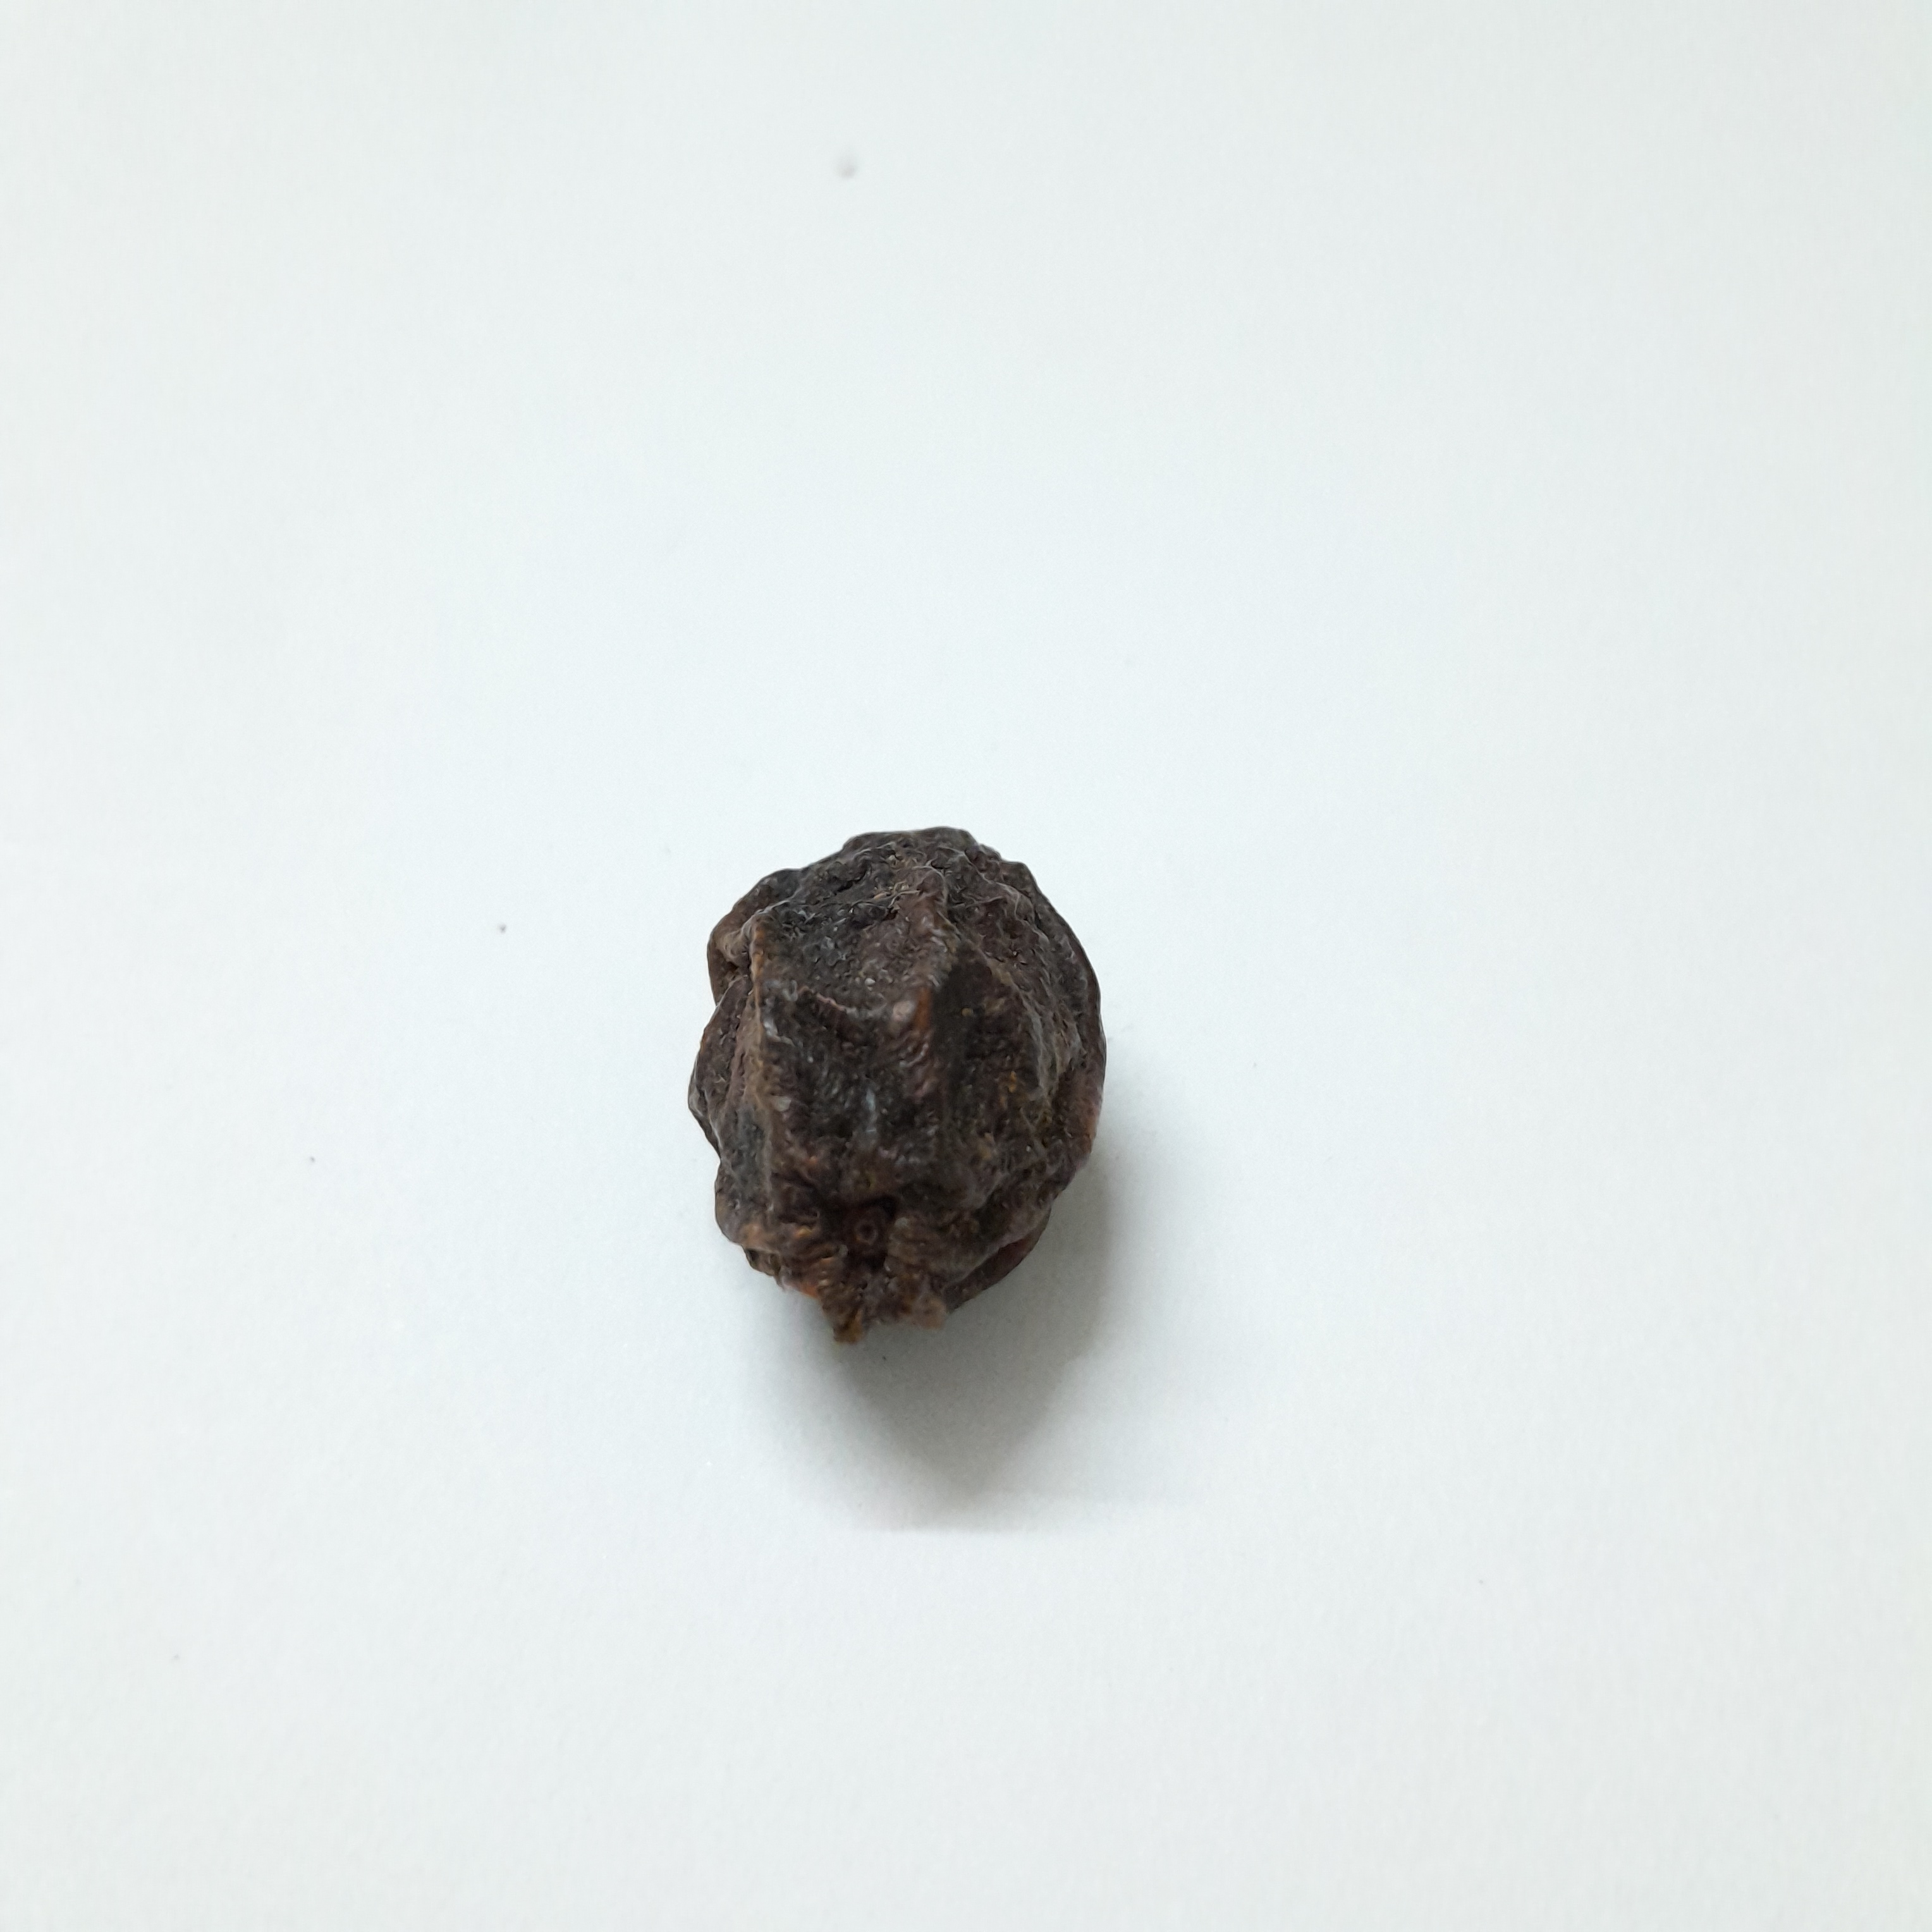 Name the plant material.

kadukharik
